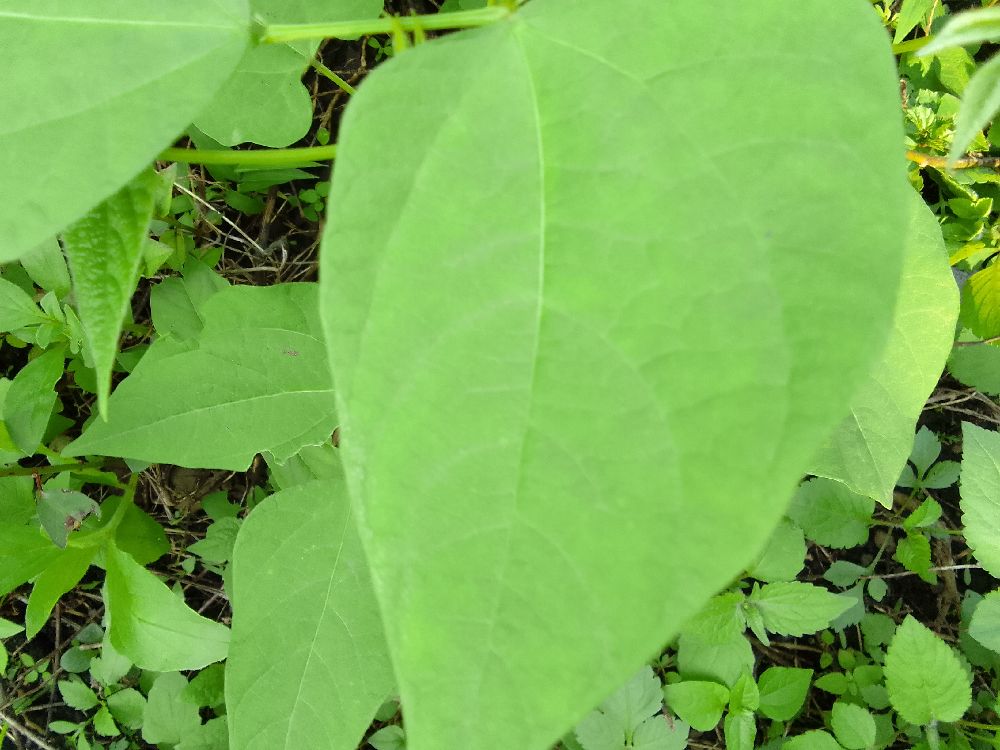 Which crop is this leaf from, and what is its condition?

common bean, healthy
